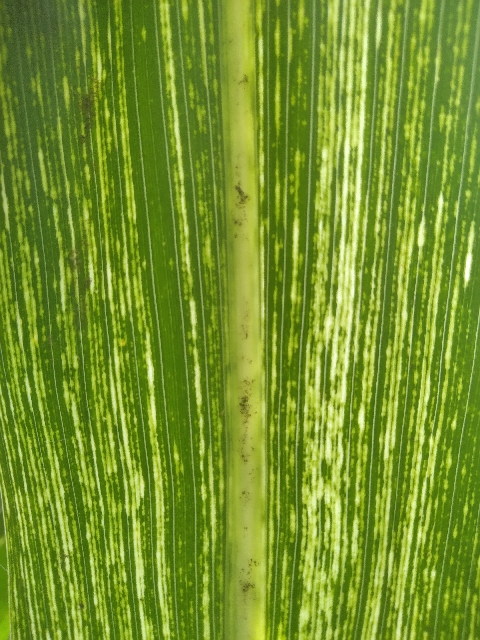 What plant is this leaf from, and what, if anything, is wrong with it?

maize, maize streak virus
